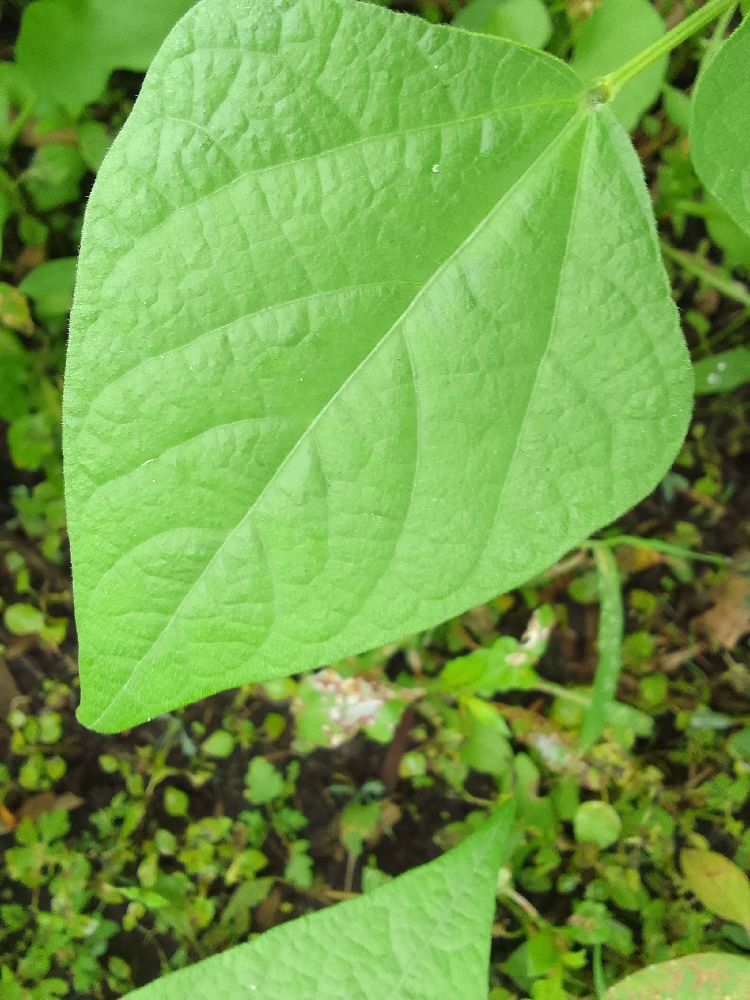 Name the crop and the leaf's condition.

common bean, healthy
